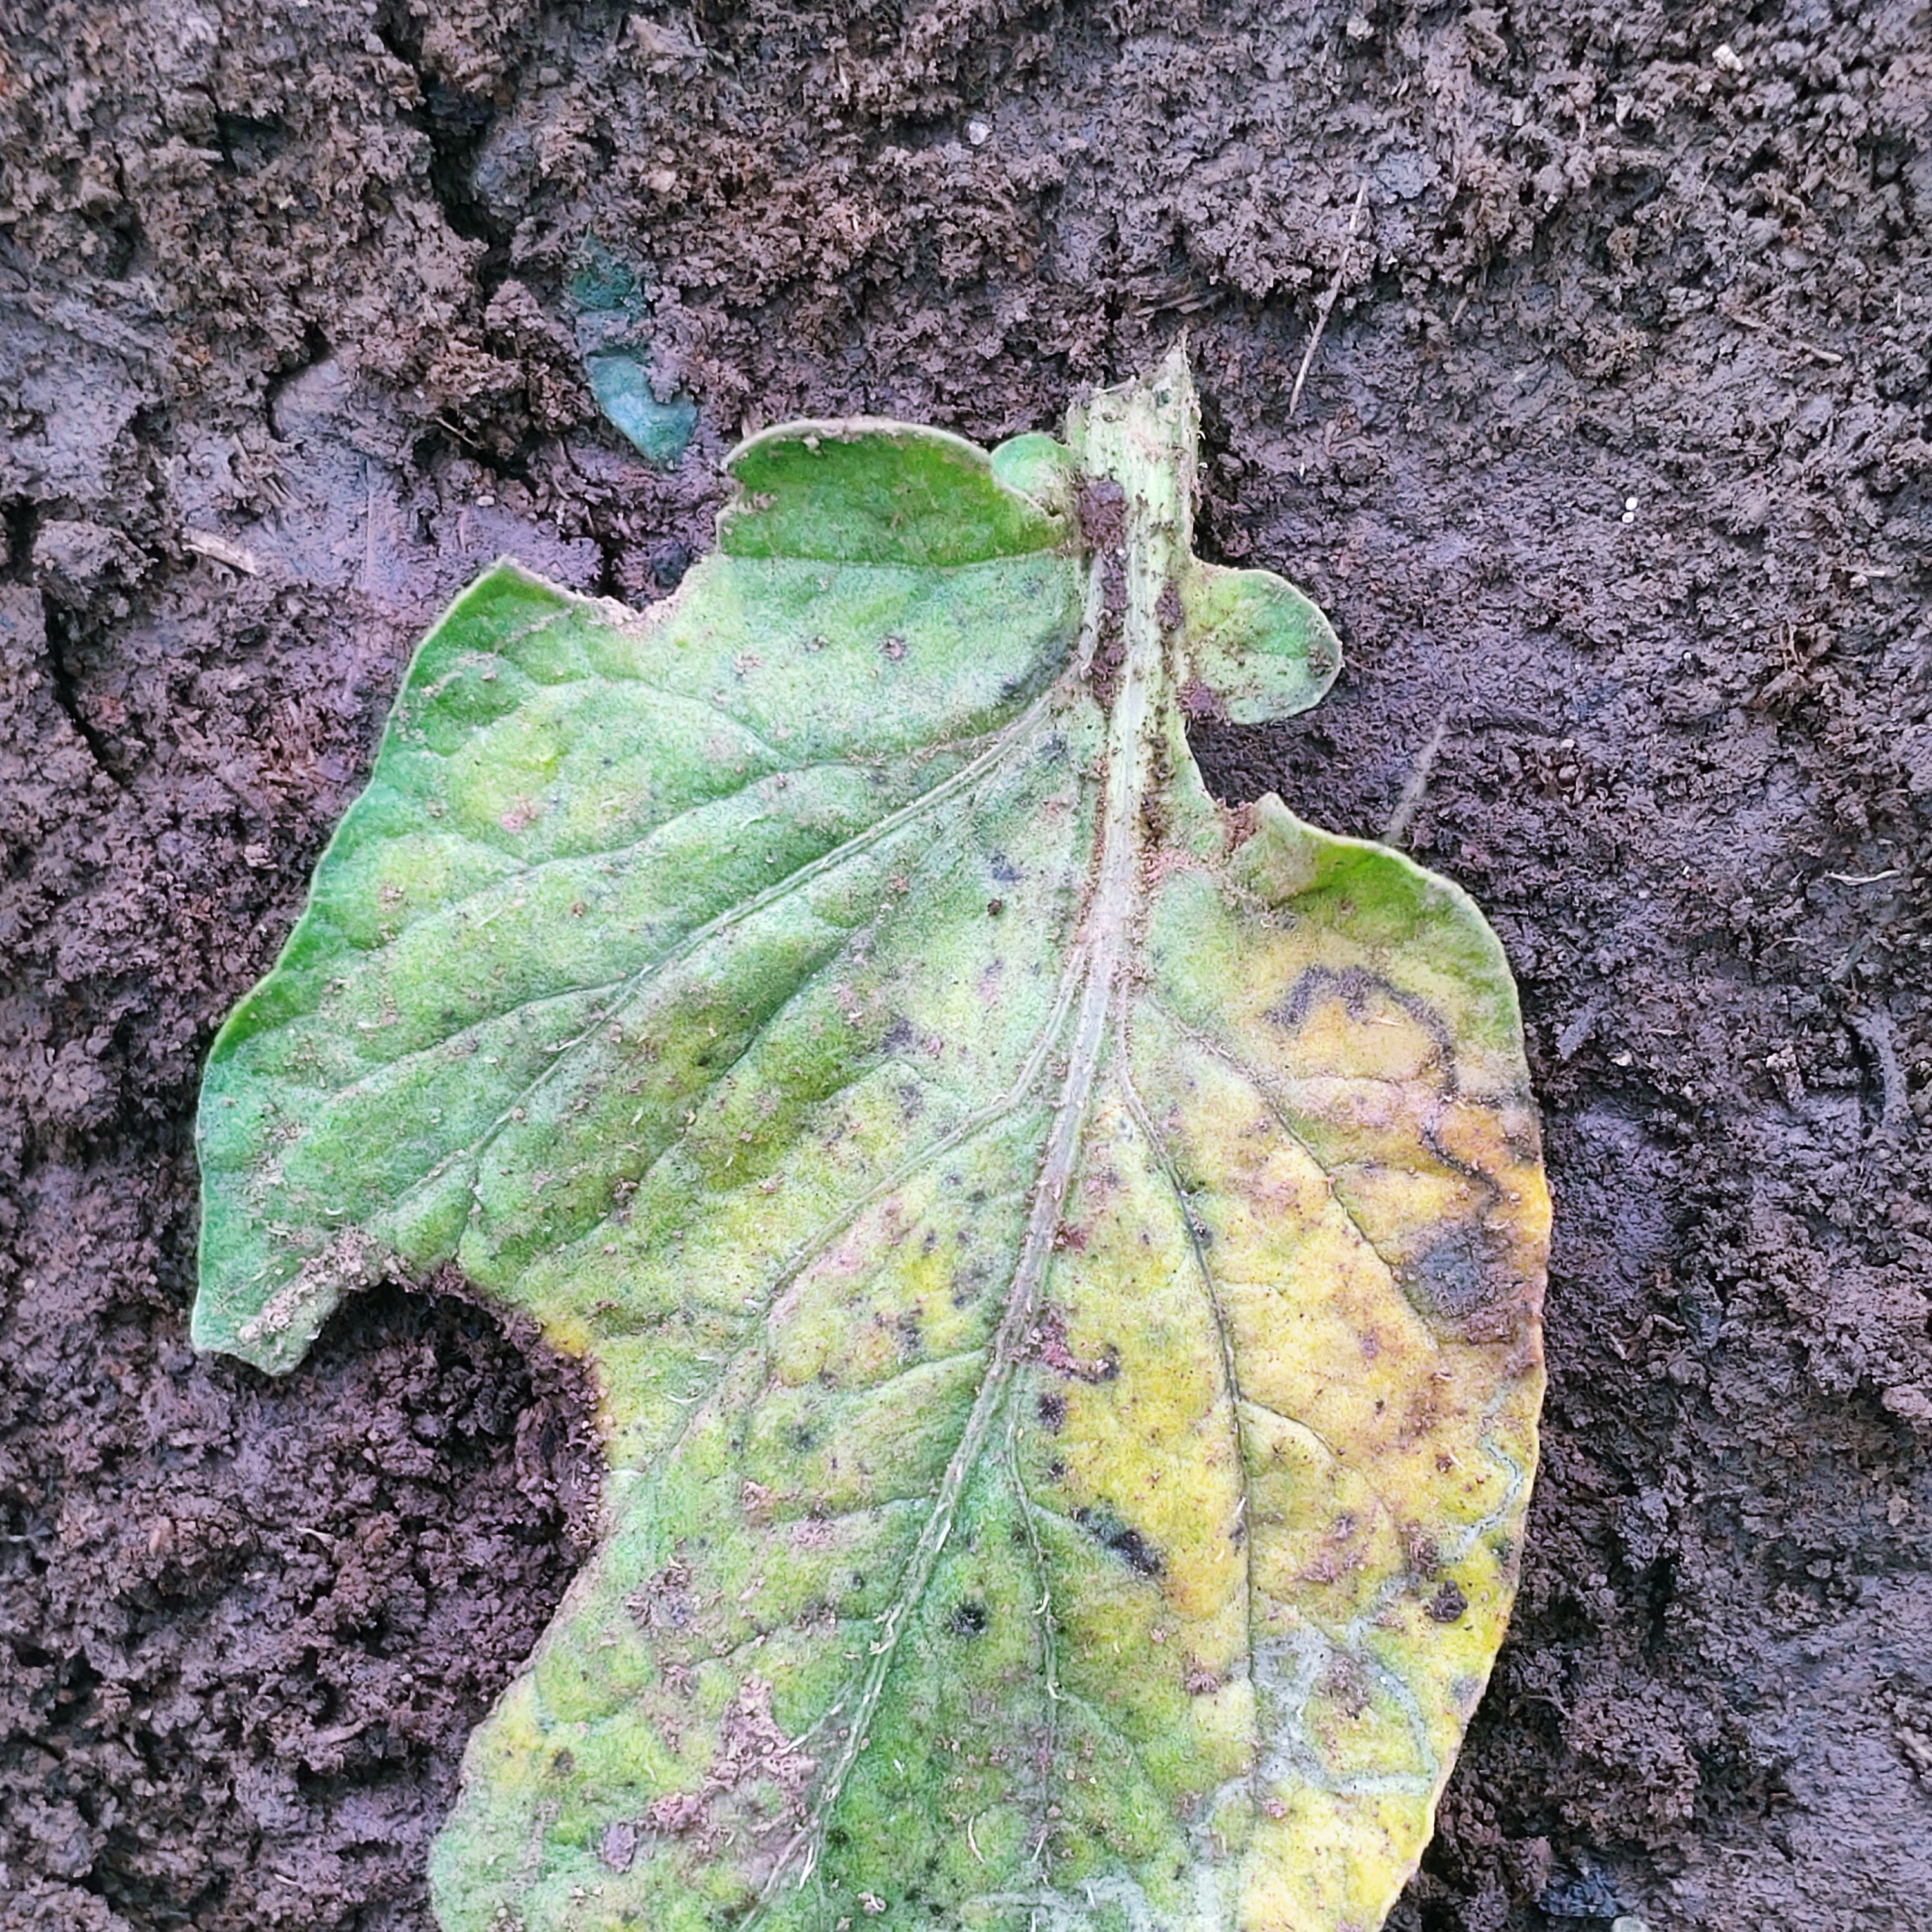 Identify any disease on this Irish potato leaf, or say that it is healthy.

late blight
